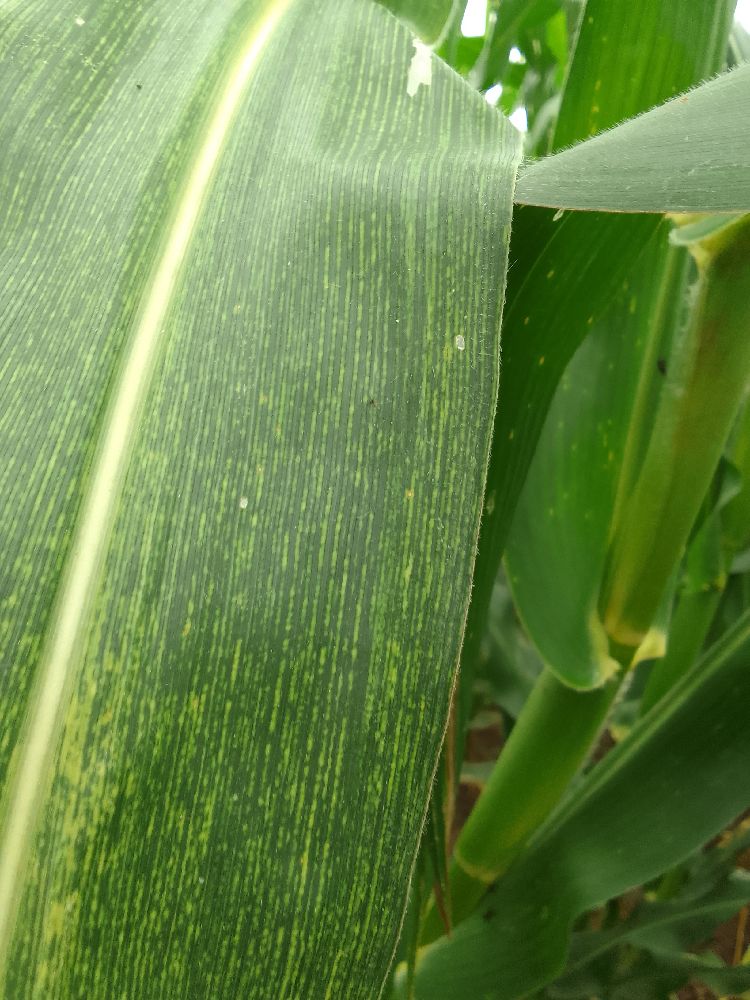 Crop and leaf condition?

maize, maize streak virus
